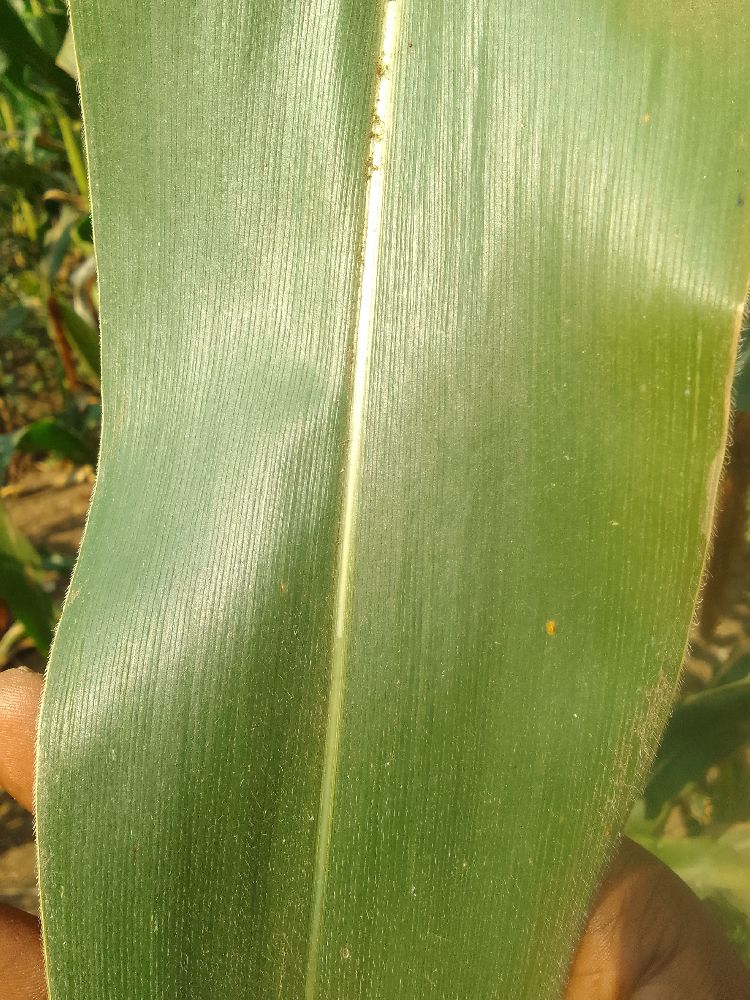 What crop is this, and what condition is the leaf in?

maize, healthy
